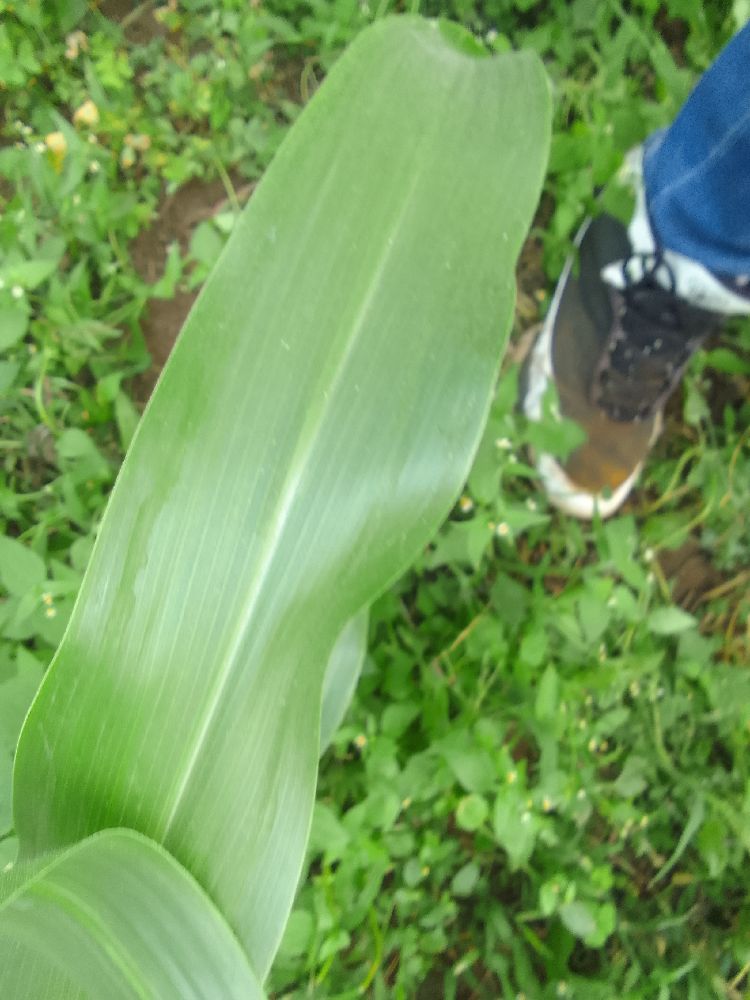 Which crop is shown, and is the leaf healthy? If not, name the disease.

maize, healthy
